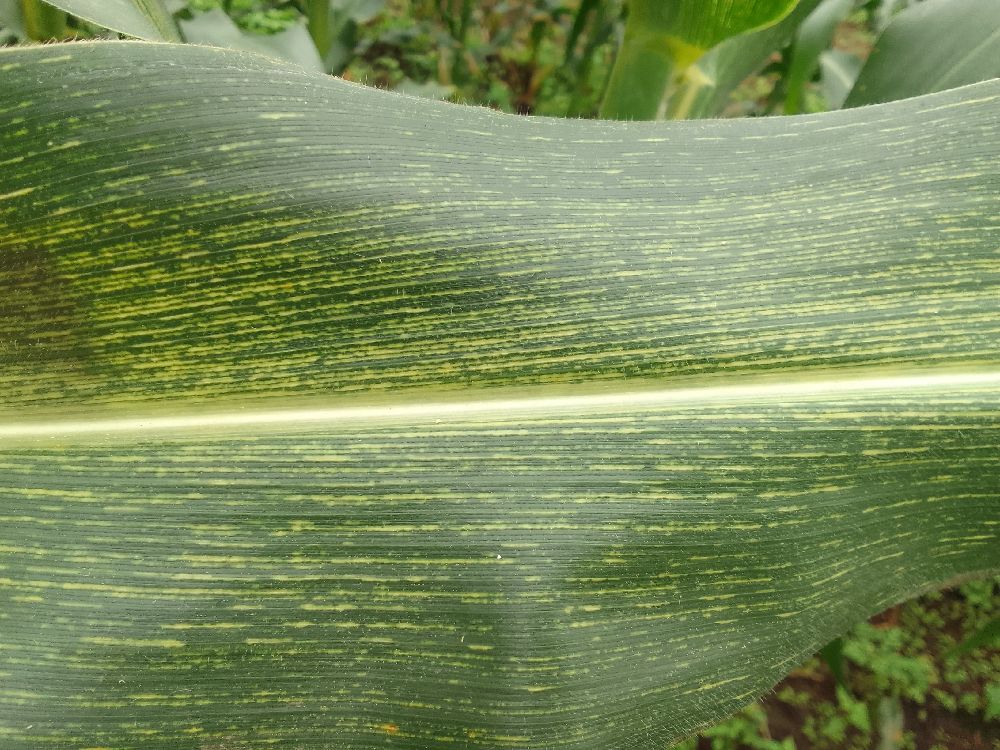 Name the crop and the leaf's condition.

maize, healthy
